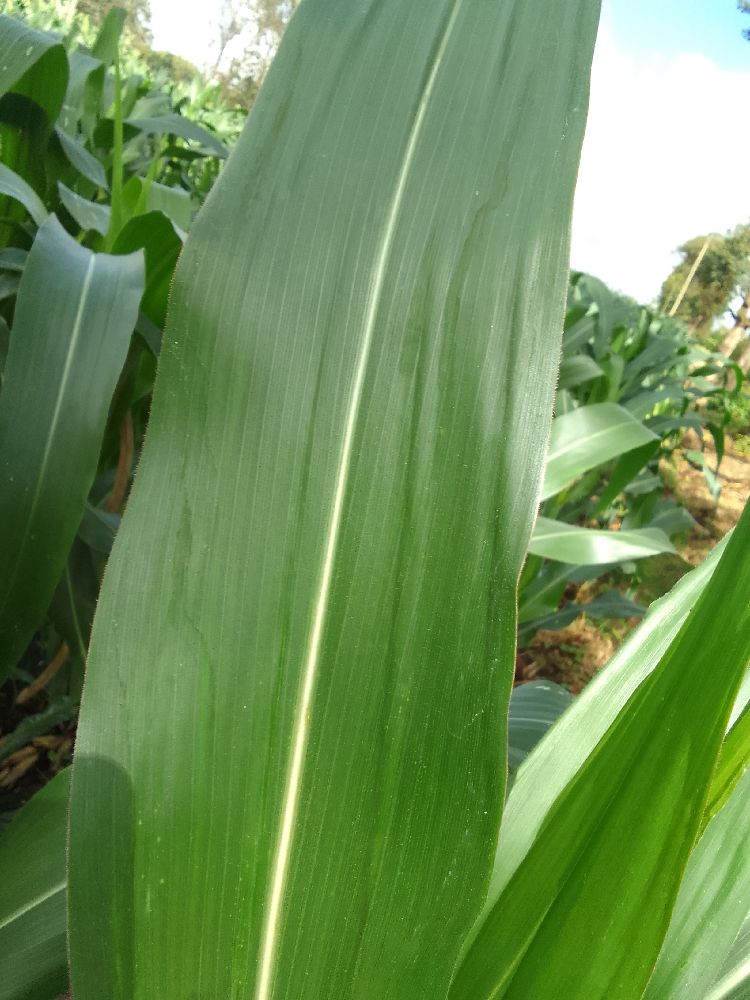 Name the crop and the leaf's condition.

maize, healthy
